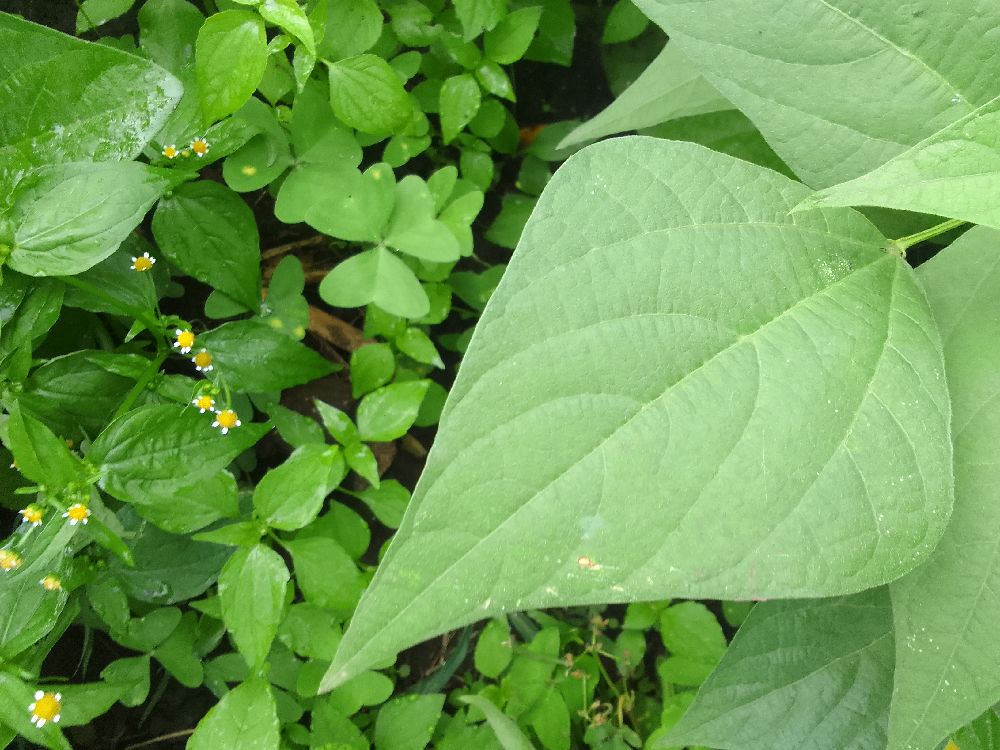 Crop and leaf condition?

common bean, healthy
